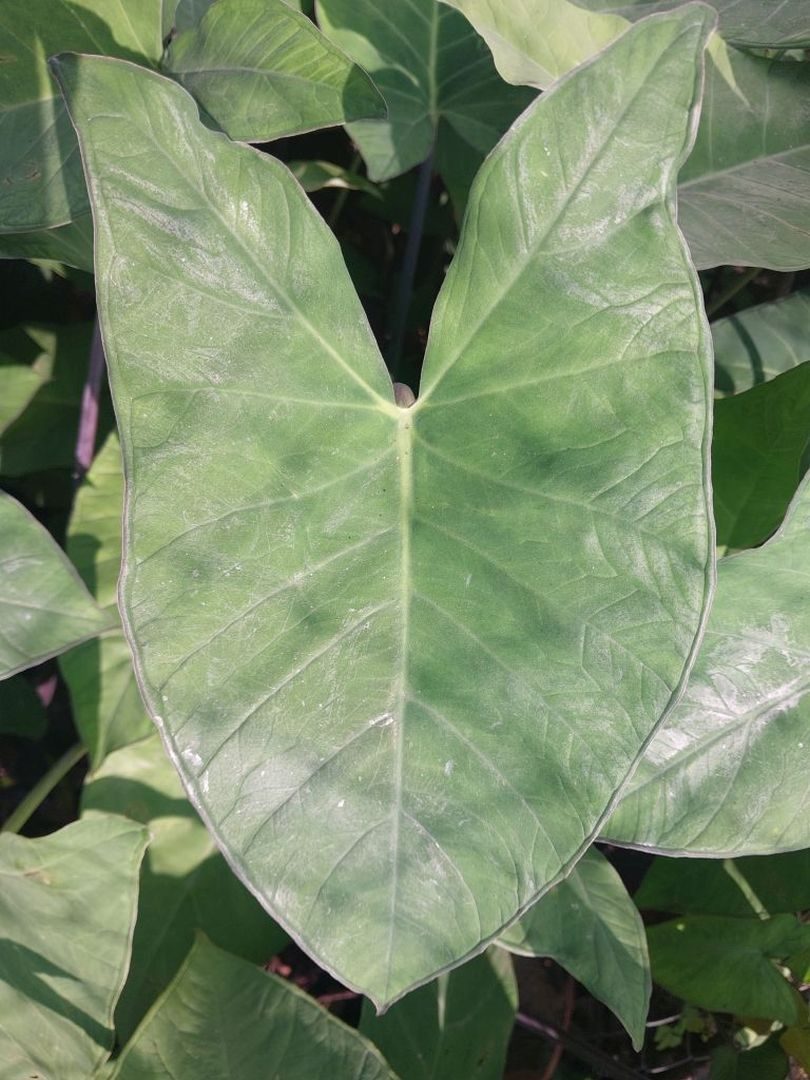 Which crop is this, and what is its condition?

taro, healthy
